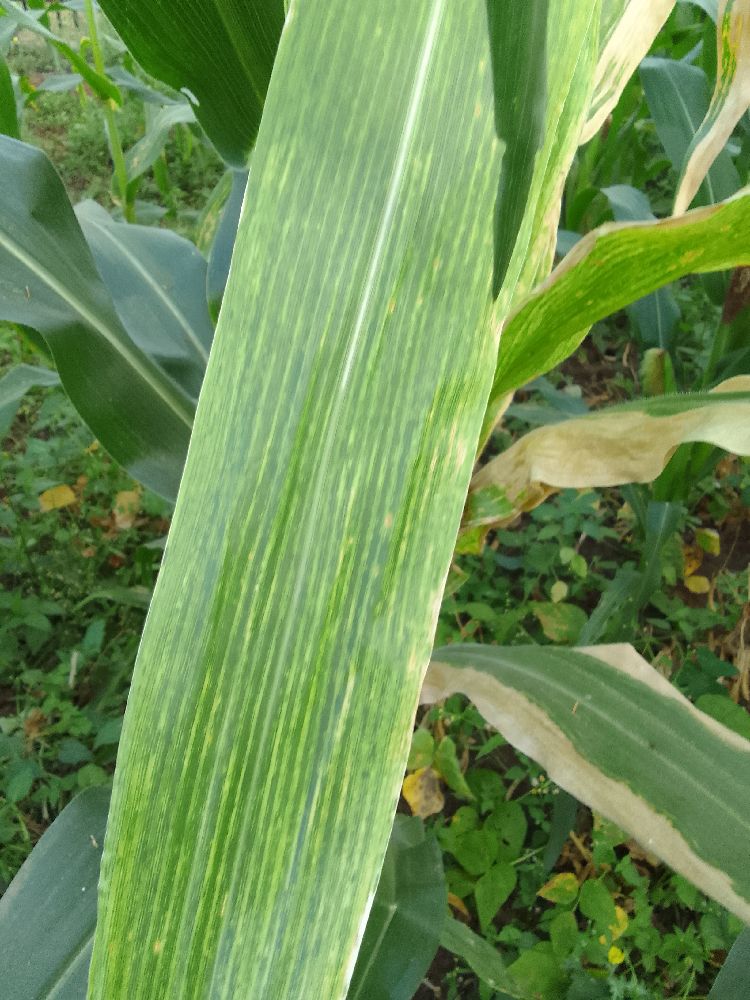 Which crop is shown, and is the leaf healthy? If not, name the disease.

maize, maize lethal necrosis
